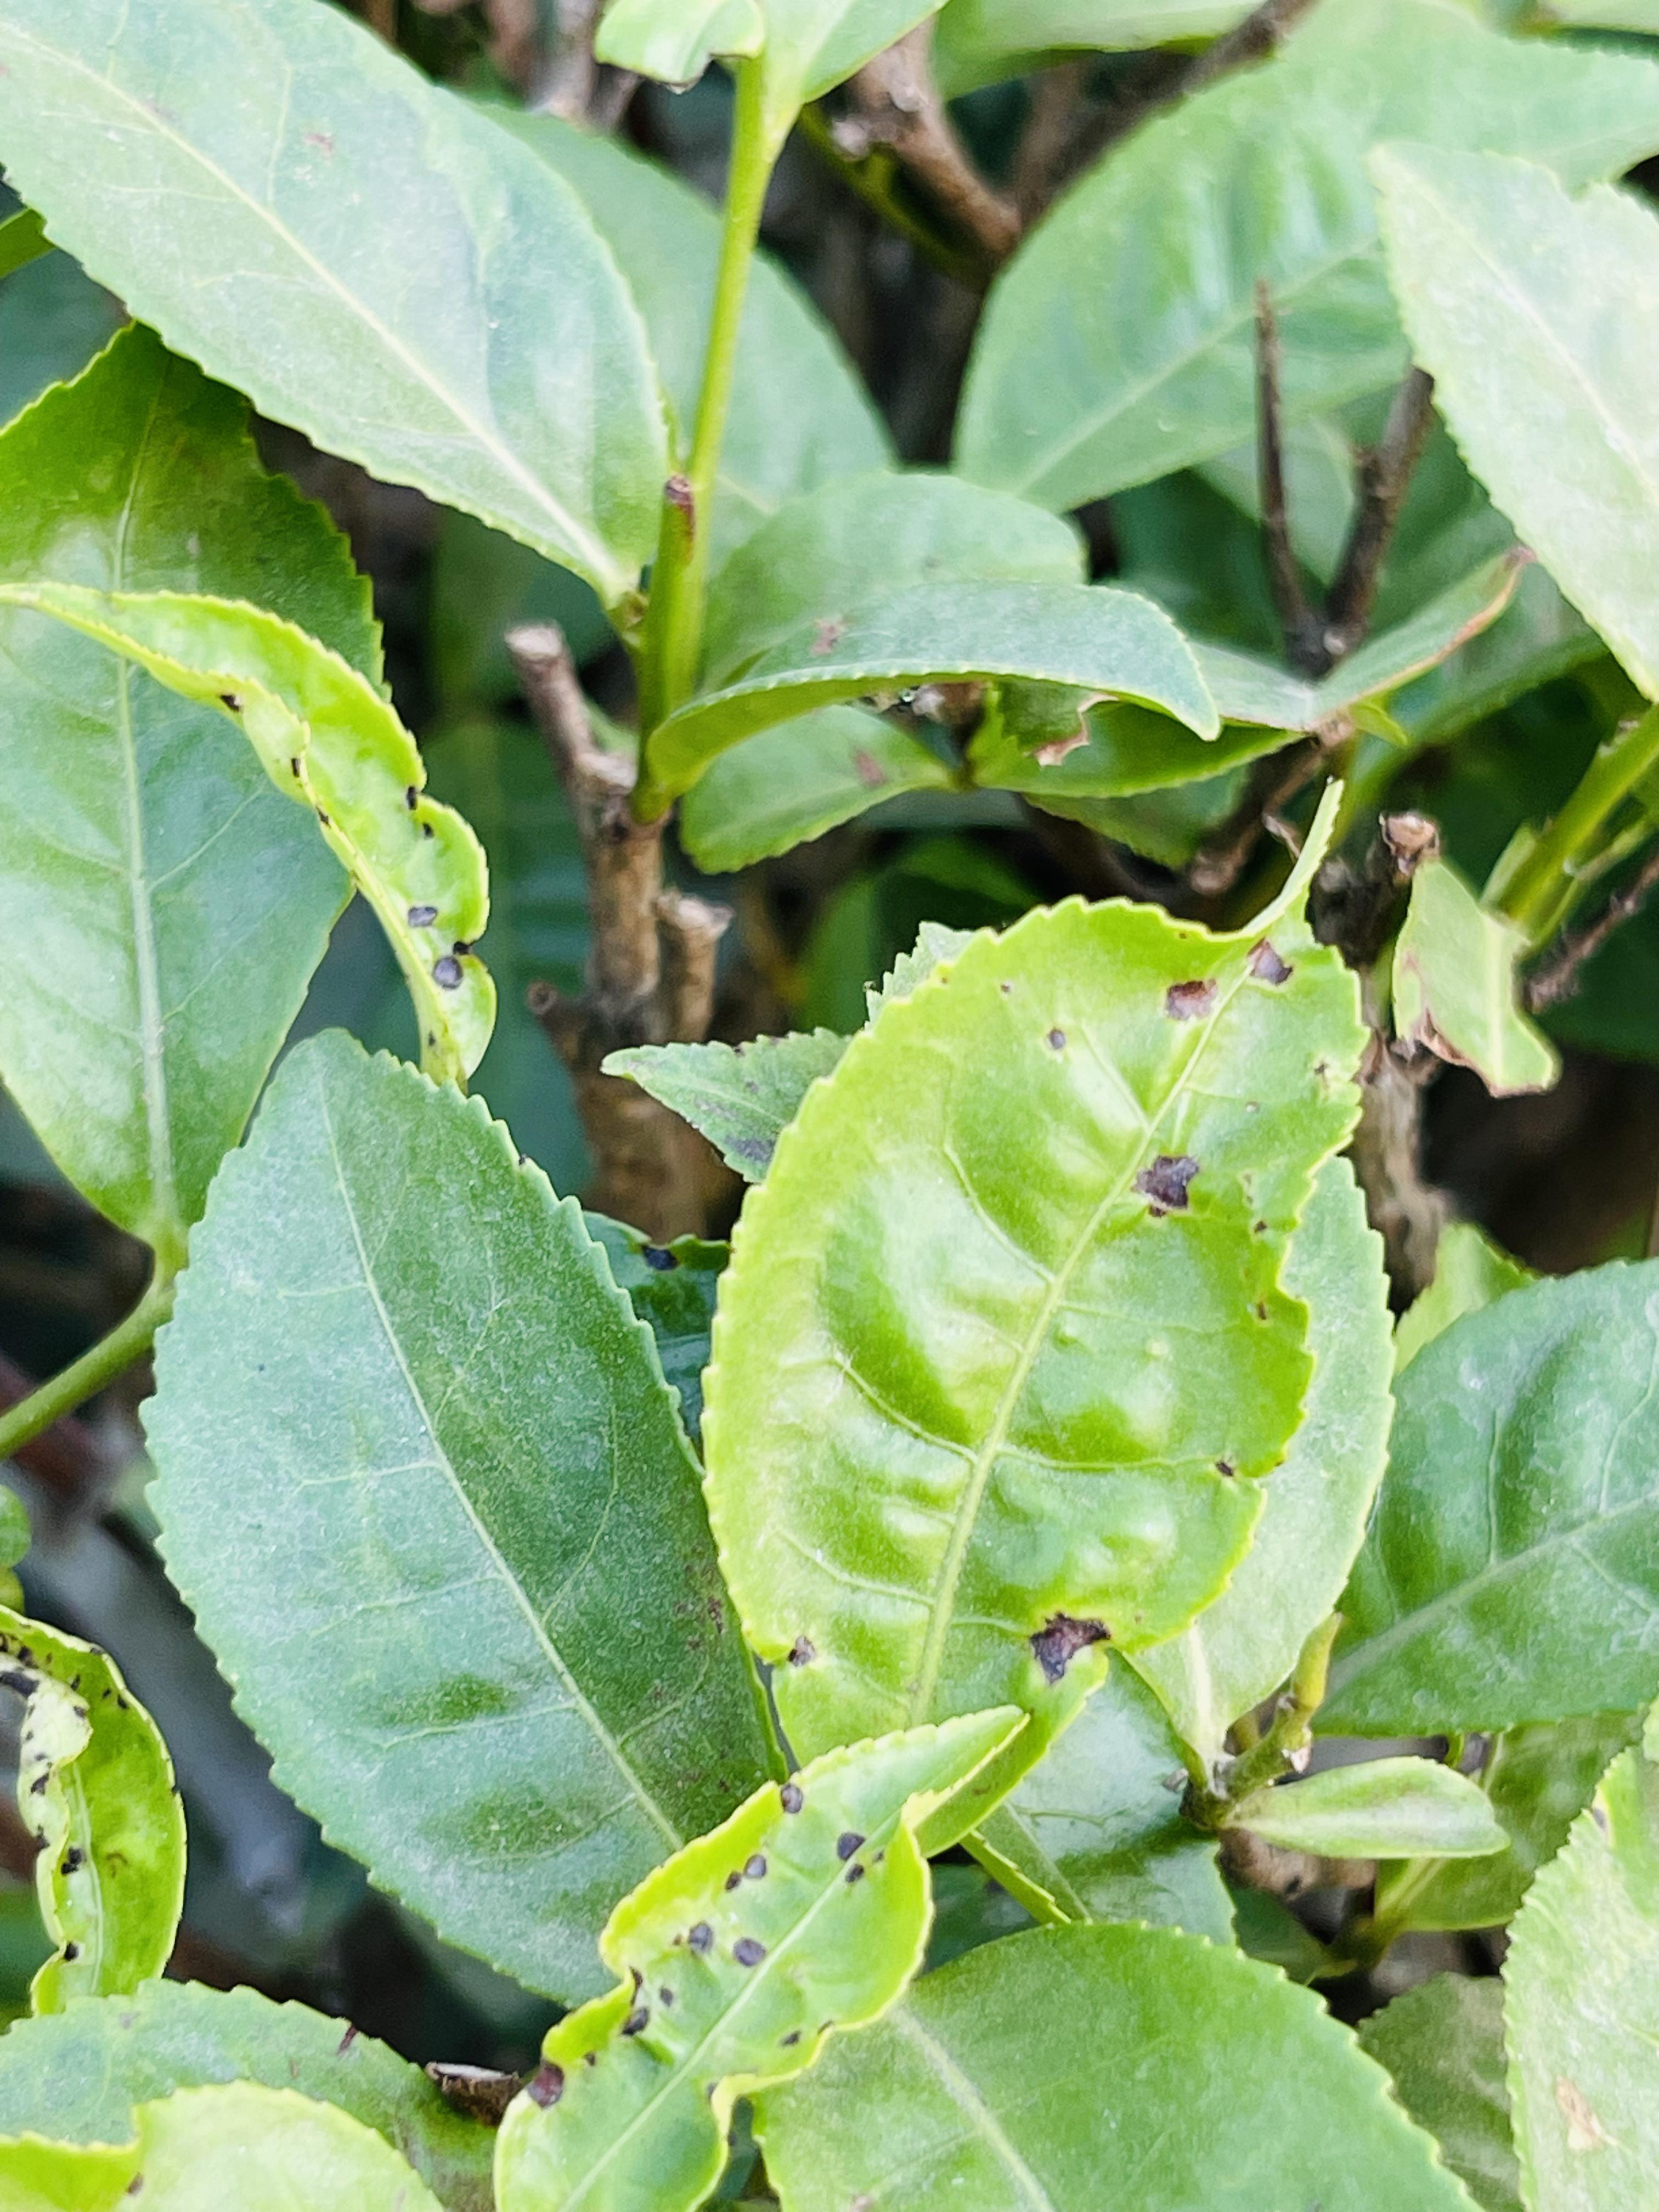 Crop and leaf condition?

tea, helopeltis
